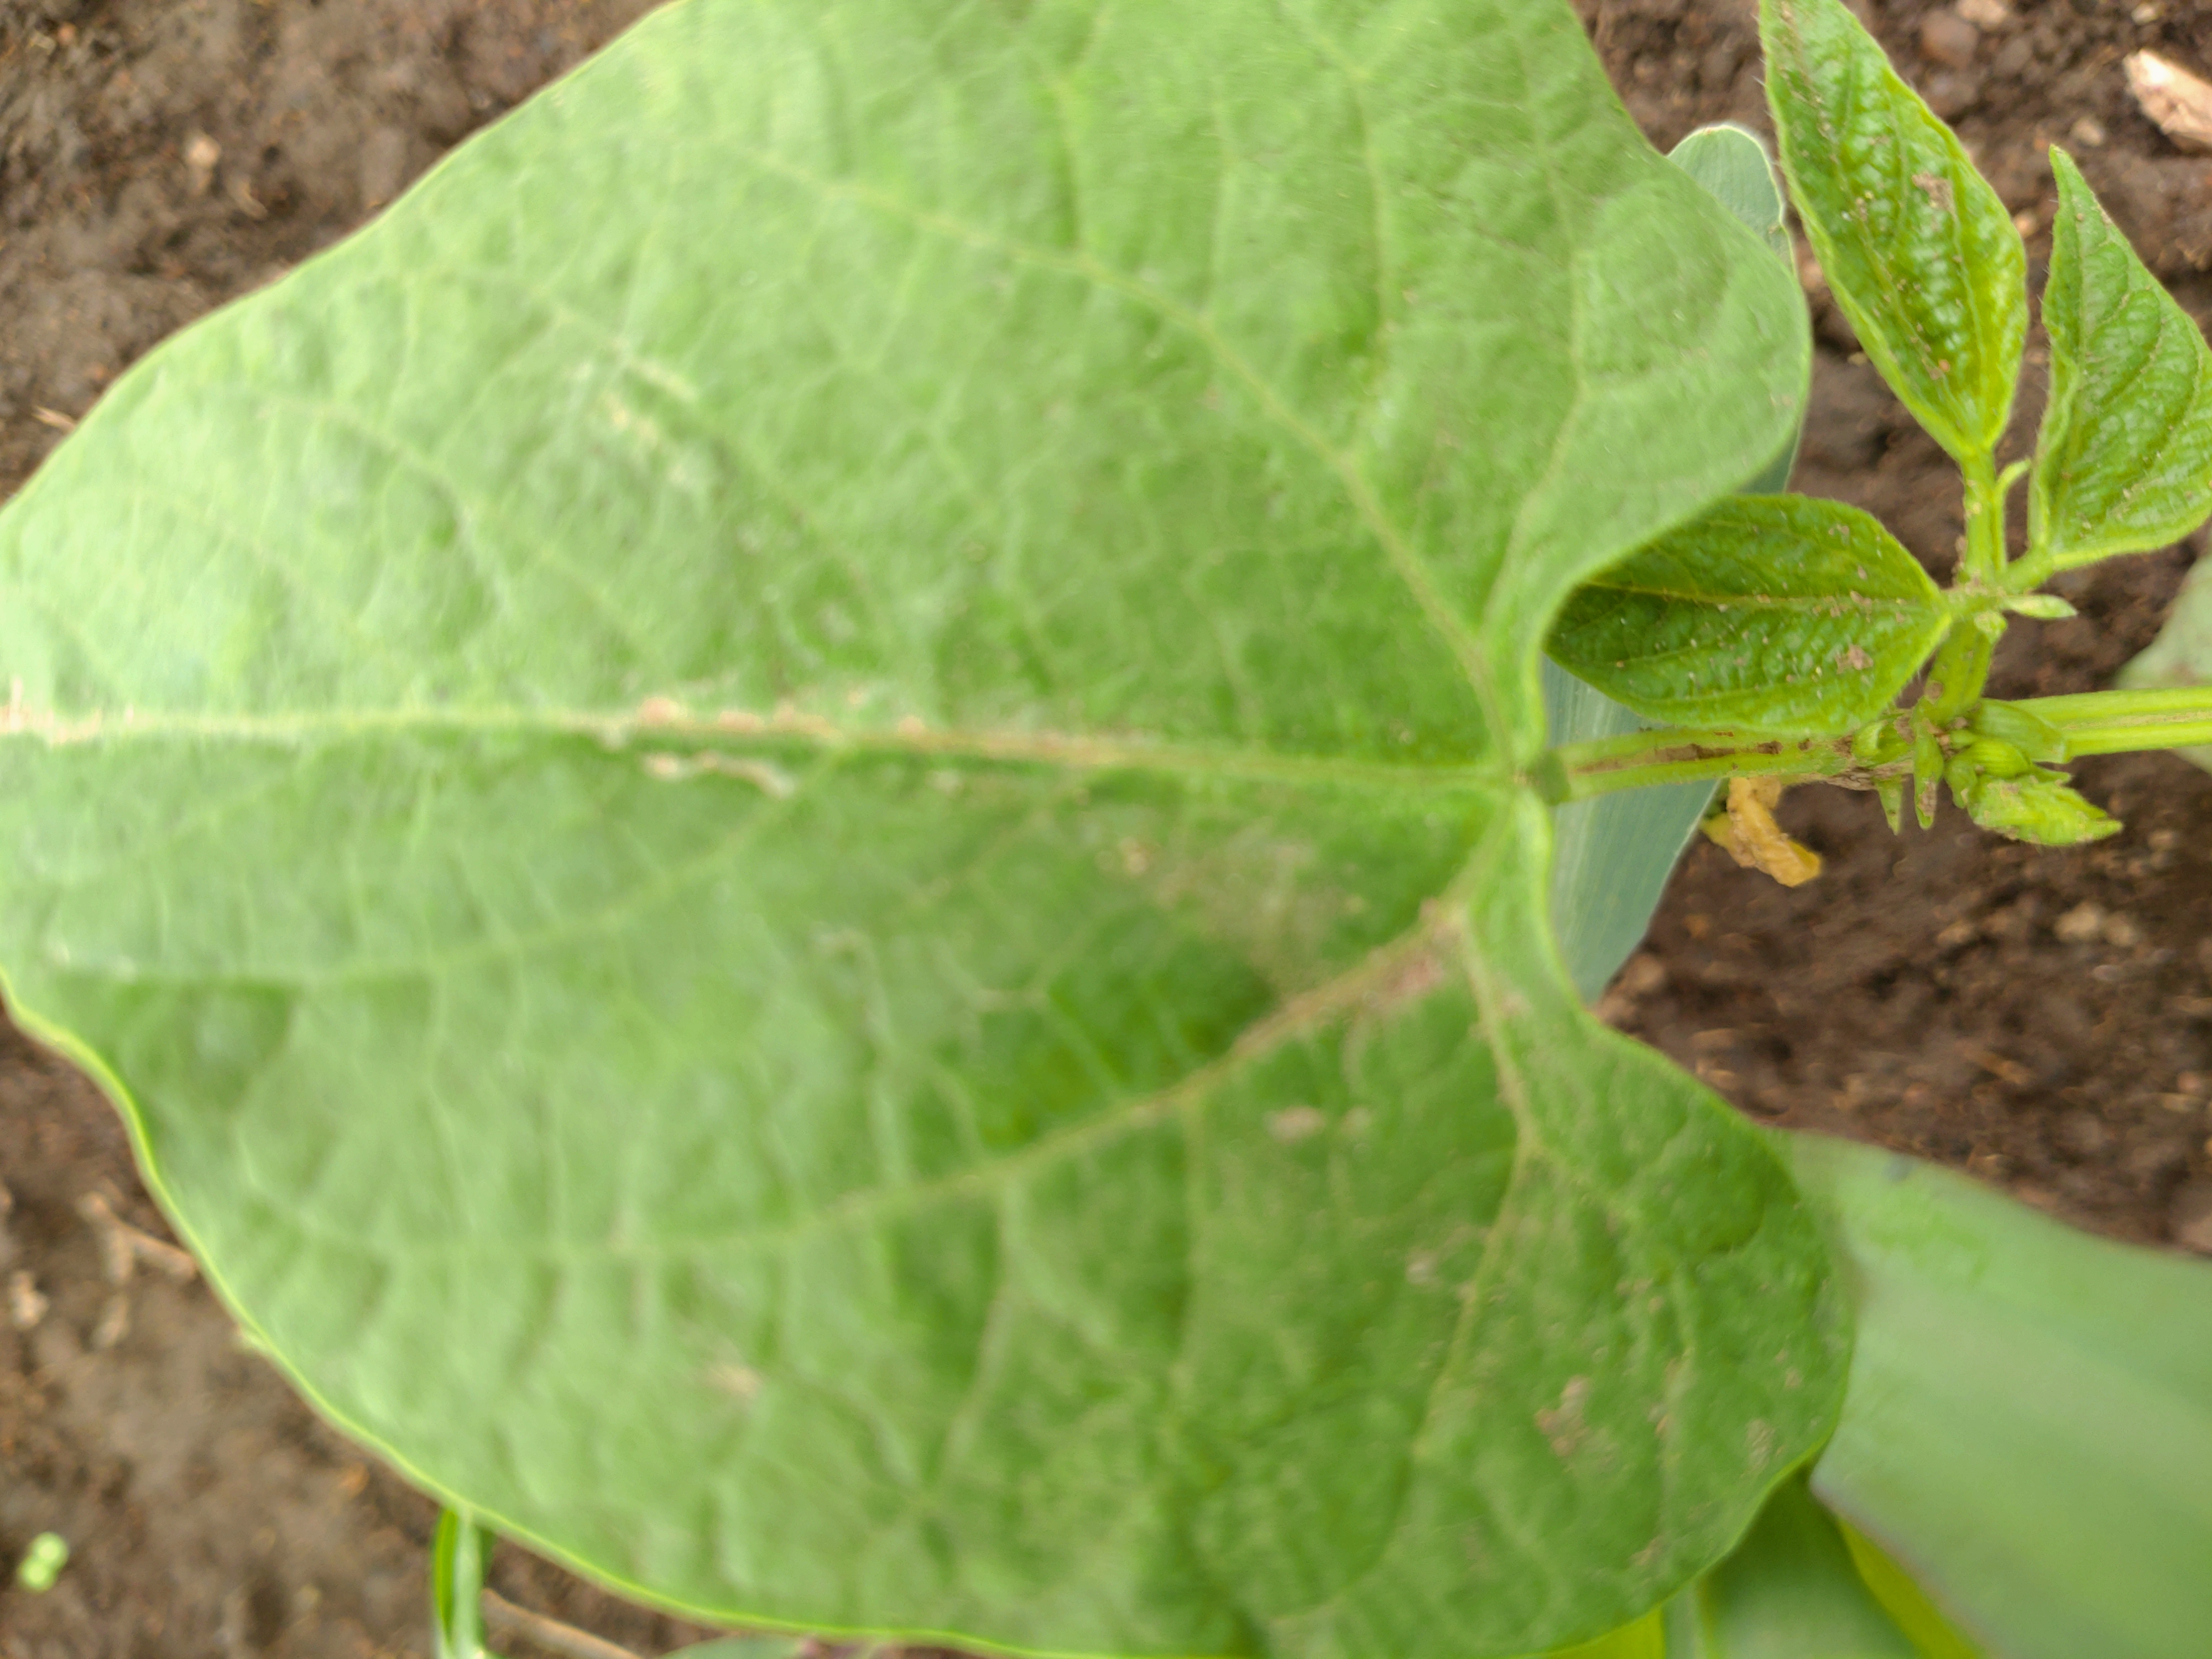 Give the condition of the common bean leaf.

healthy
